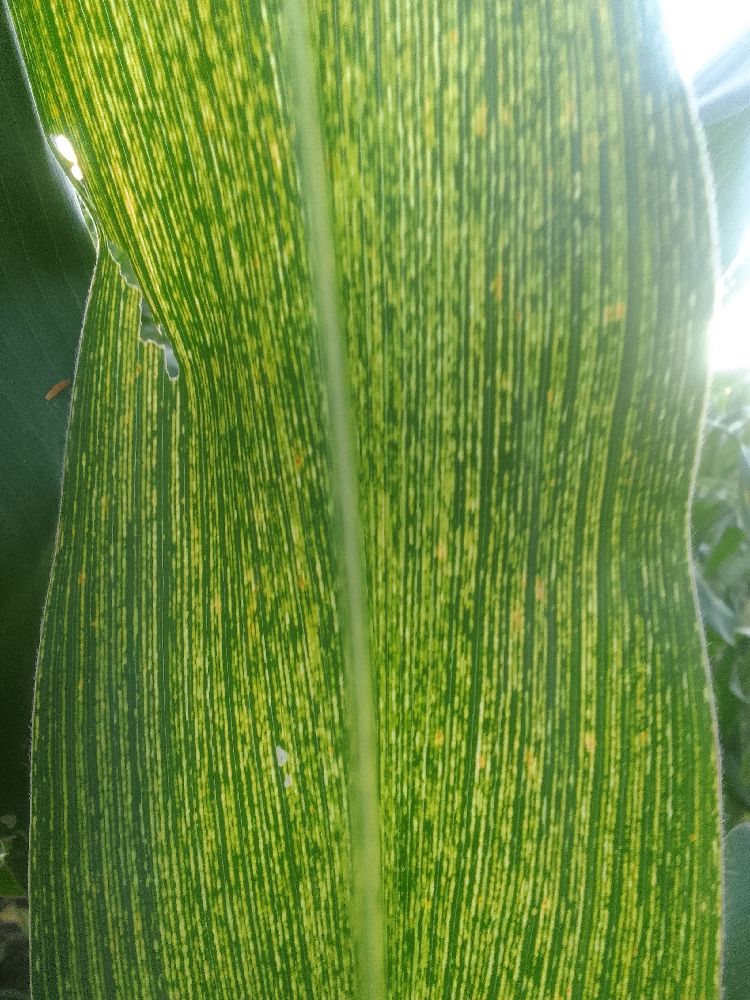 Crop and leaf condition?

maize, maize streak virus
